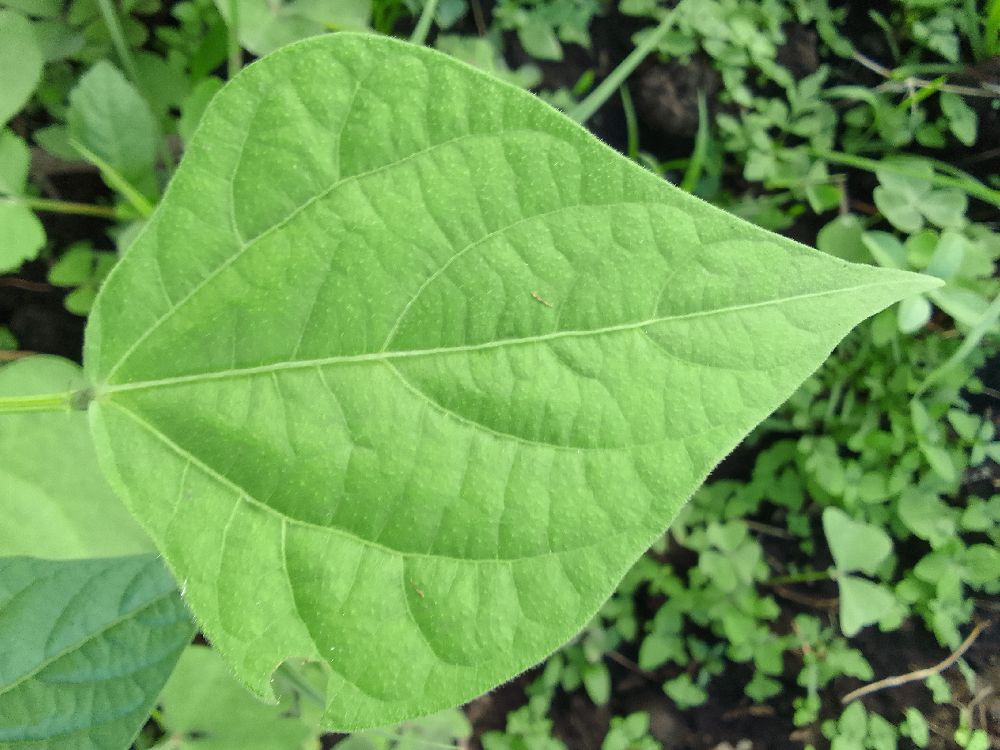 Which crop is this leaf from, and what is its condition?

common bean, healthy
